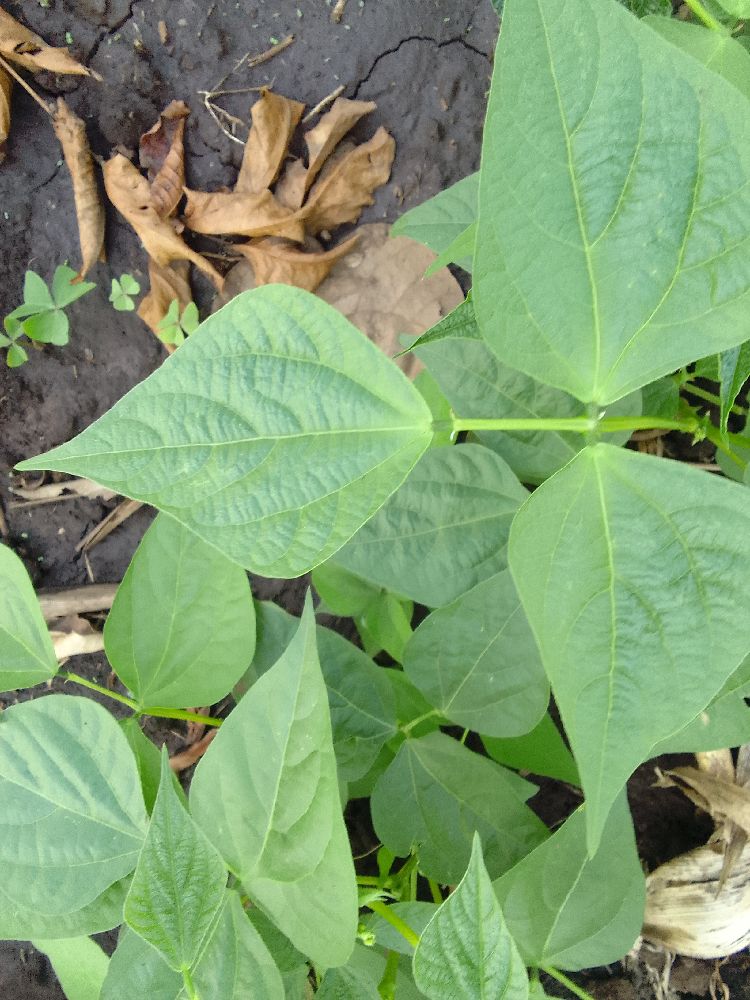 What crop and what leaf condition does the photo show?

common bean, healthy
